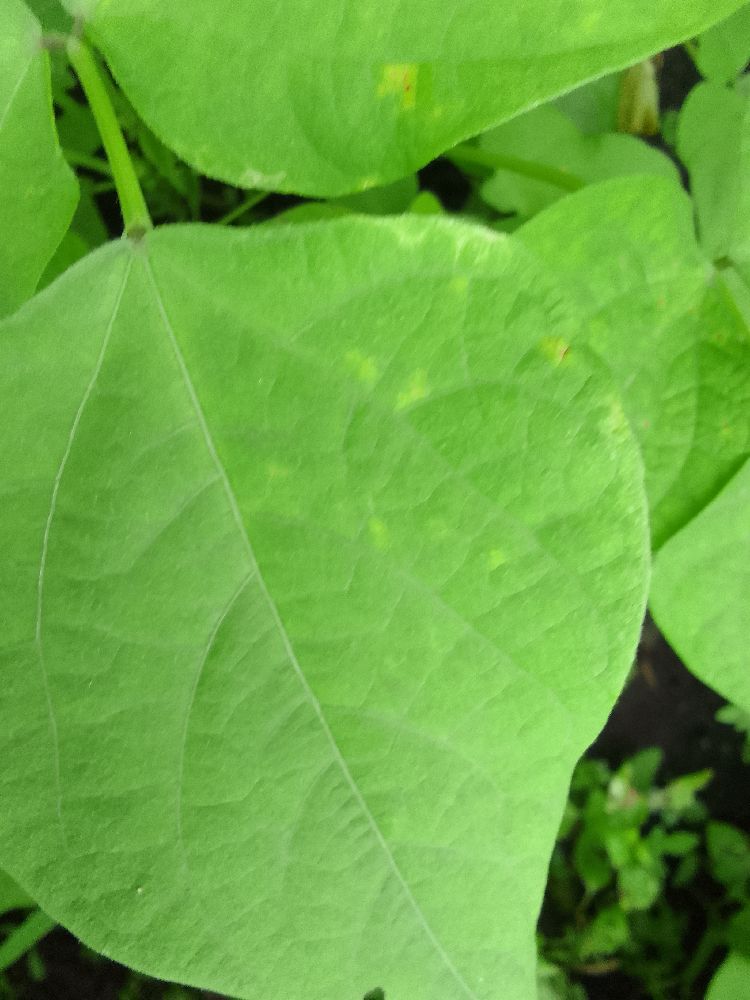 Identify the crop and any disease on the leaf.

common bean, healthy
